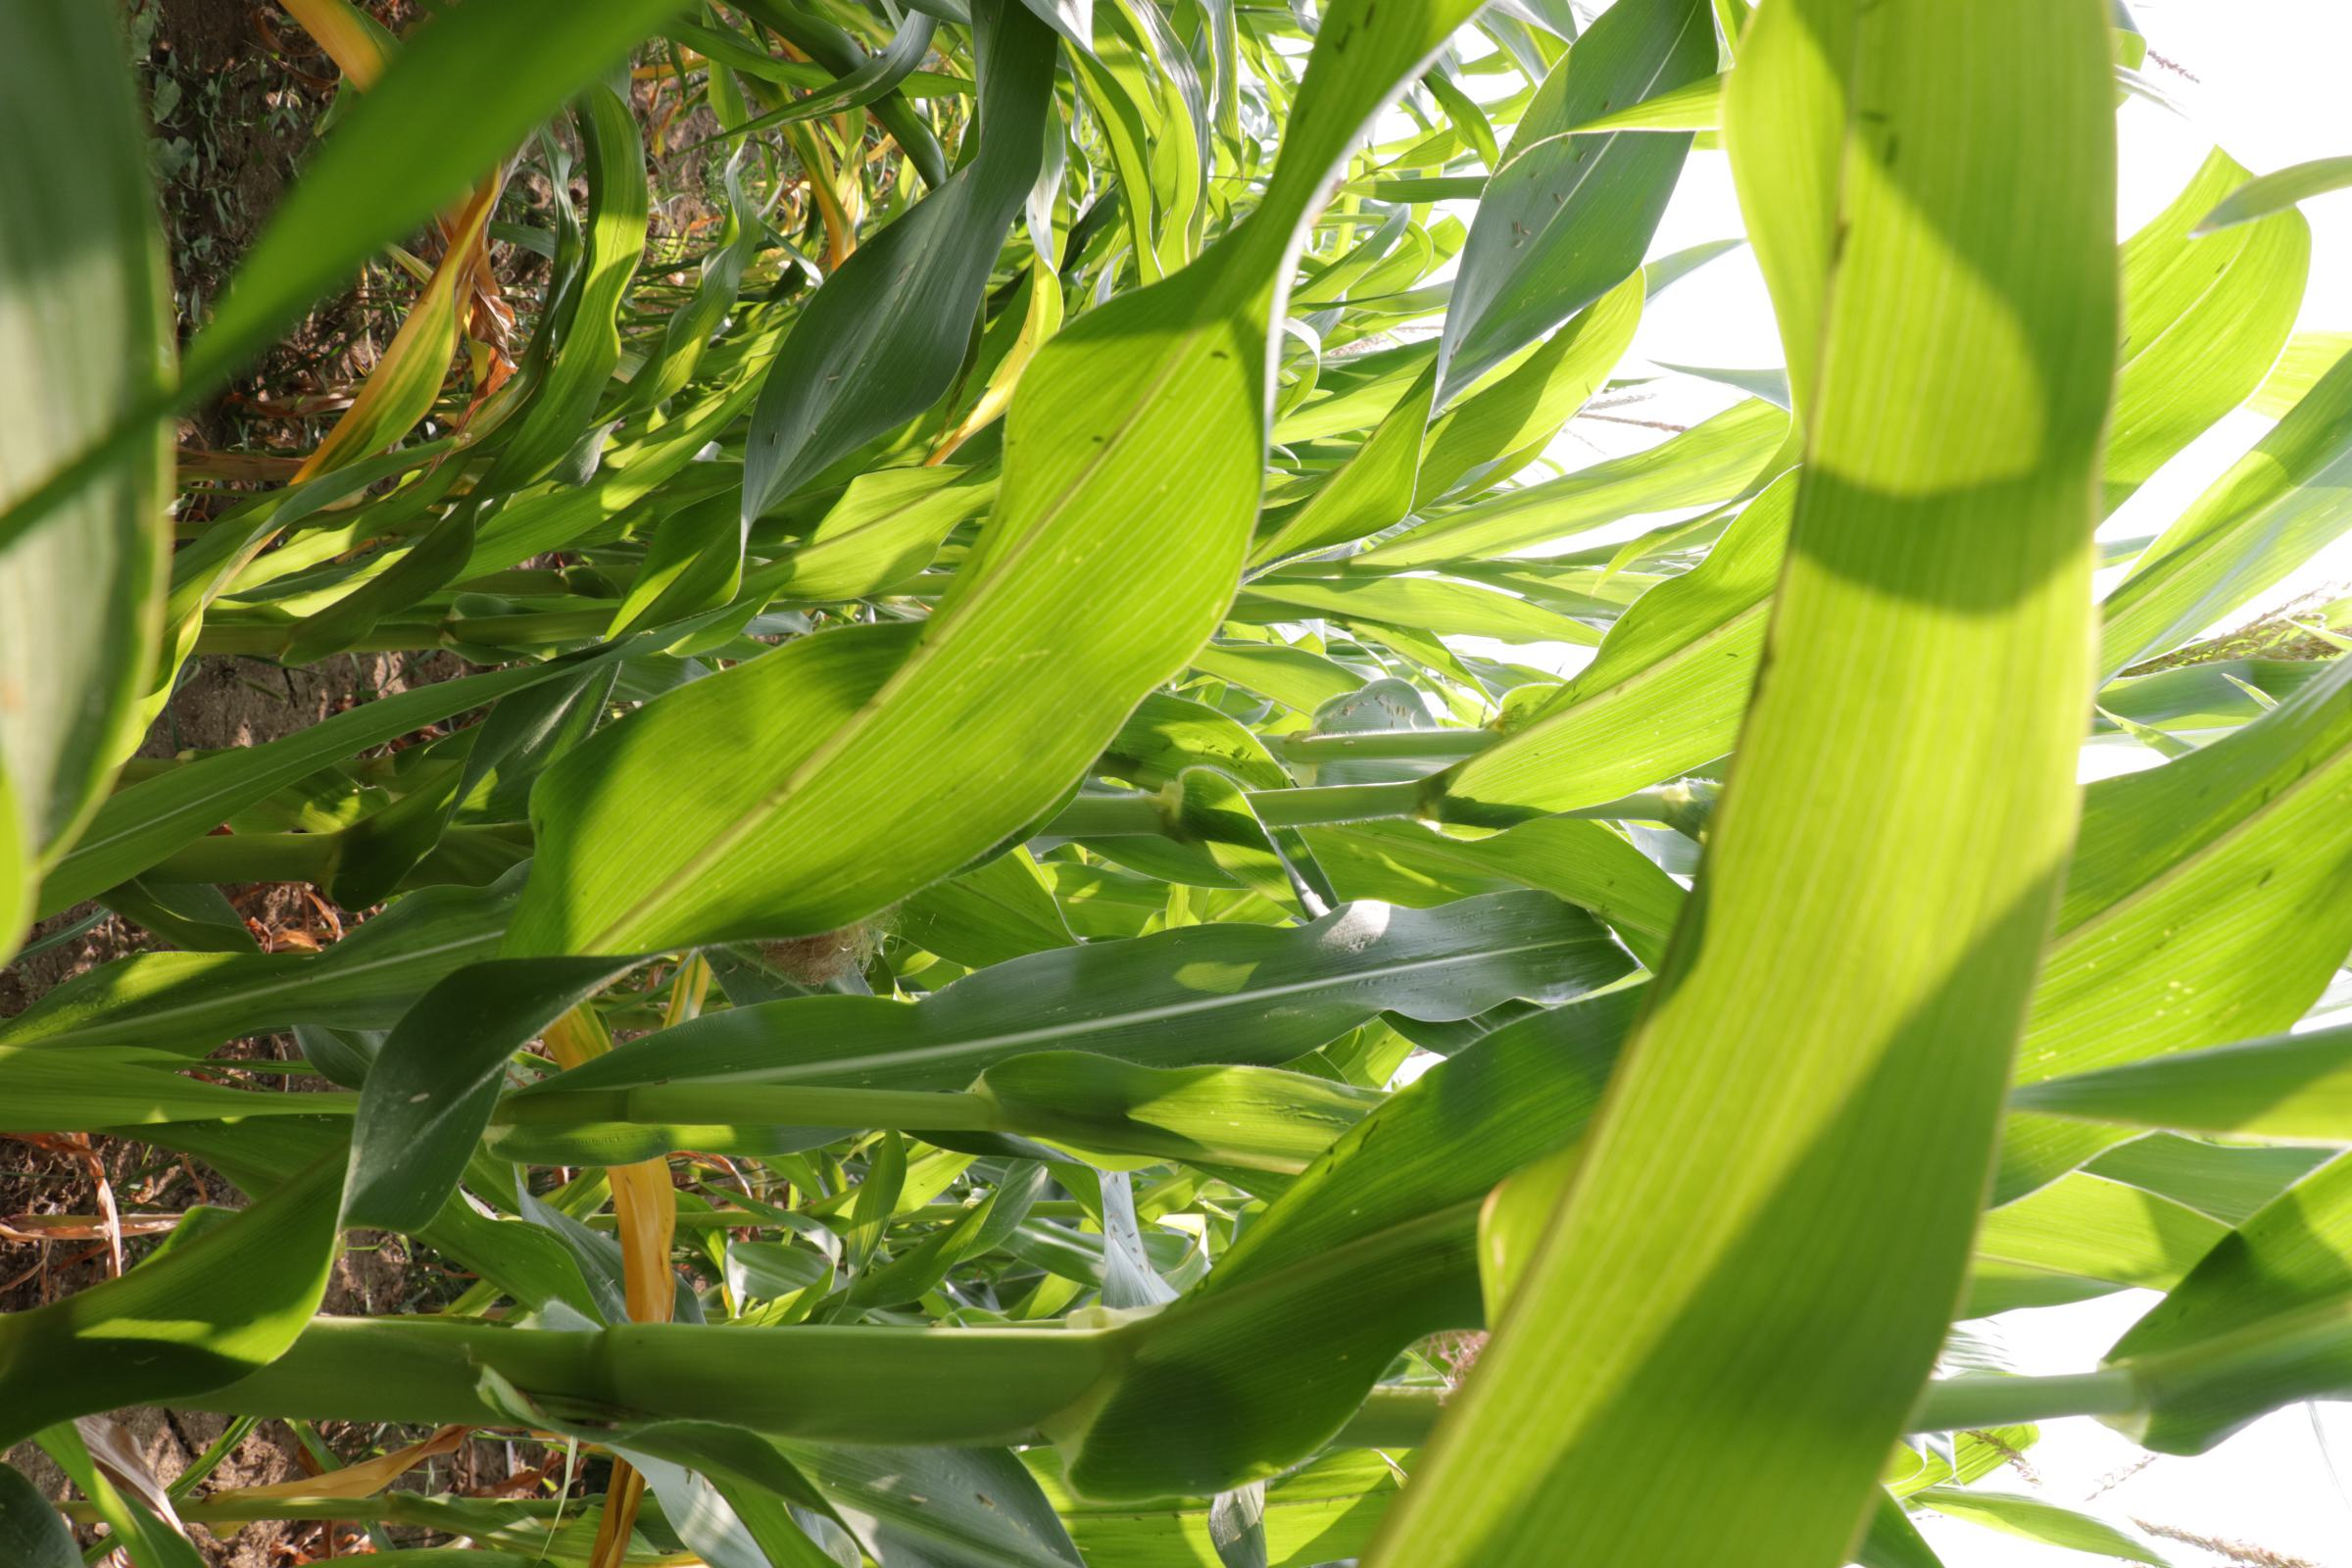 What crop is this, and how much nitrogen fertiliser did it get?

maize, reduced nitrogen fertilisation
